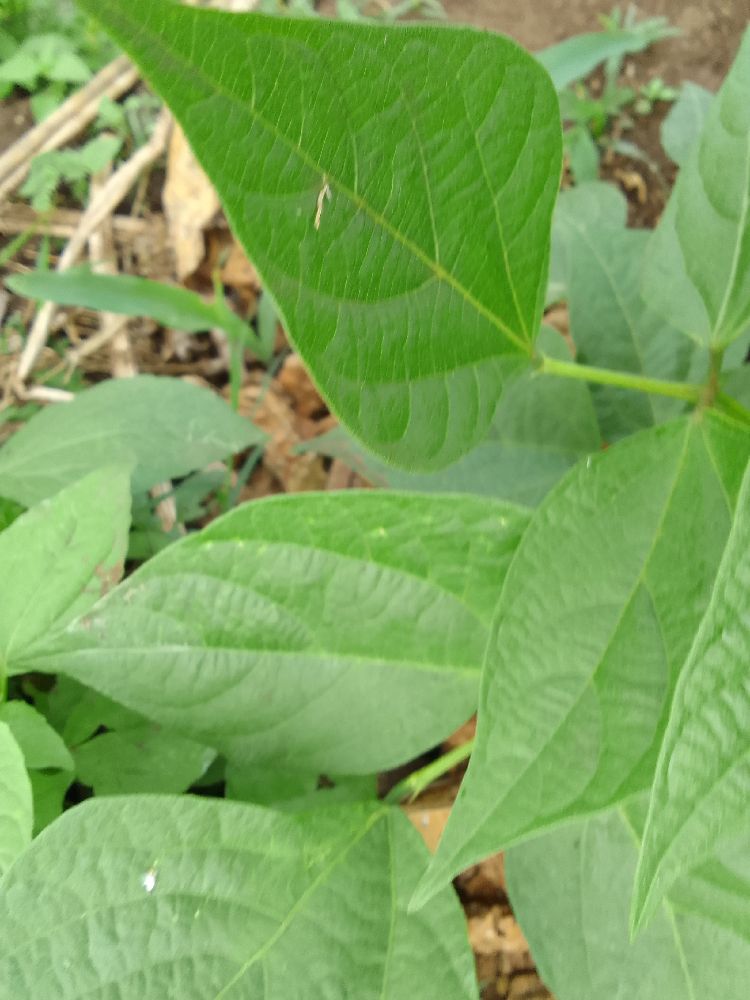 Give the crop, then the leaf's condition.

common bean, healthy
